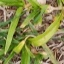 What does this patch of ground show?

grass
